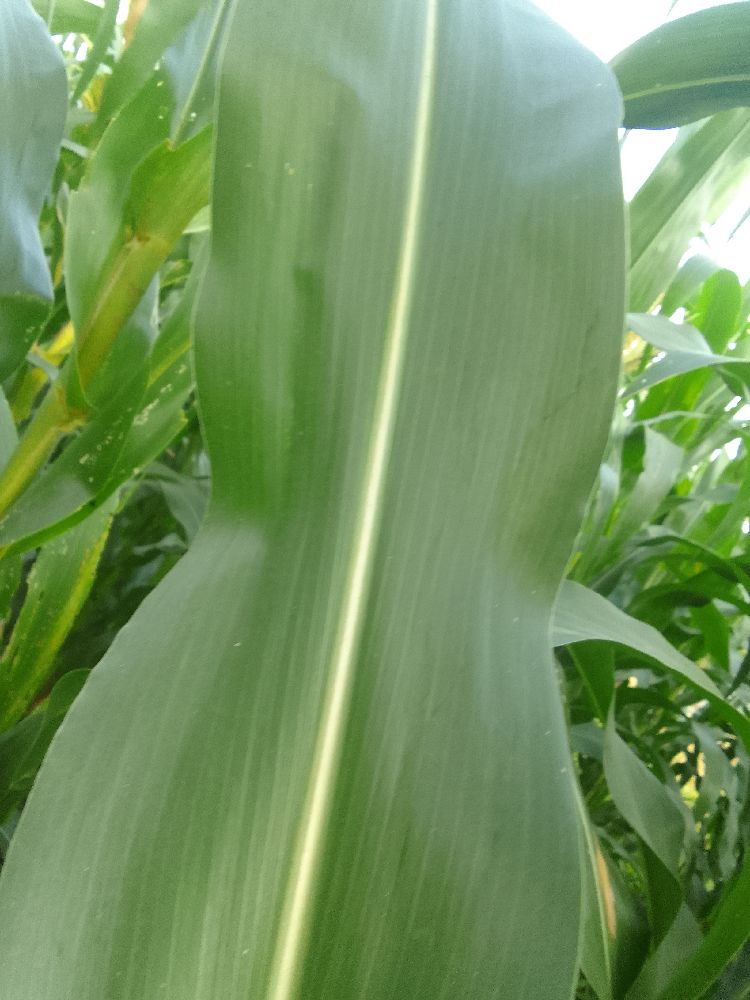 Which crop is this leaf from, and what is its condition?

maize, healthy
